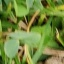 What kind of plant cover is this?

unstructured weed
